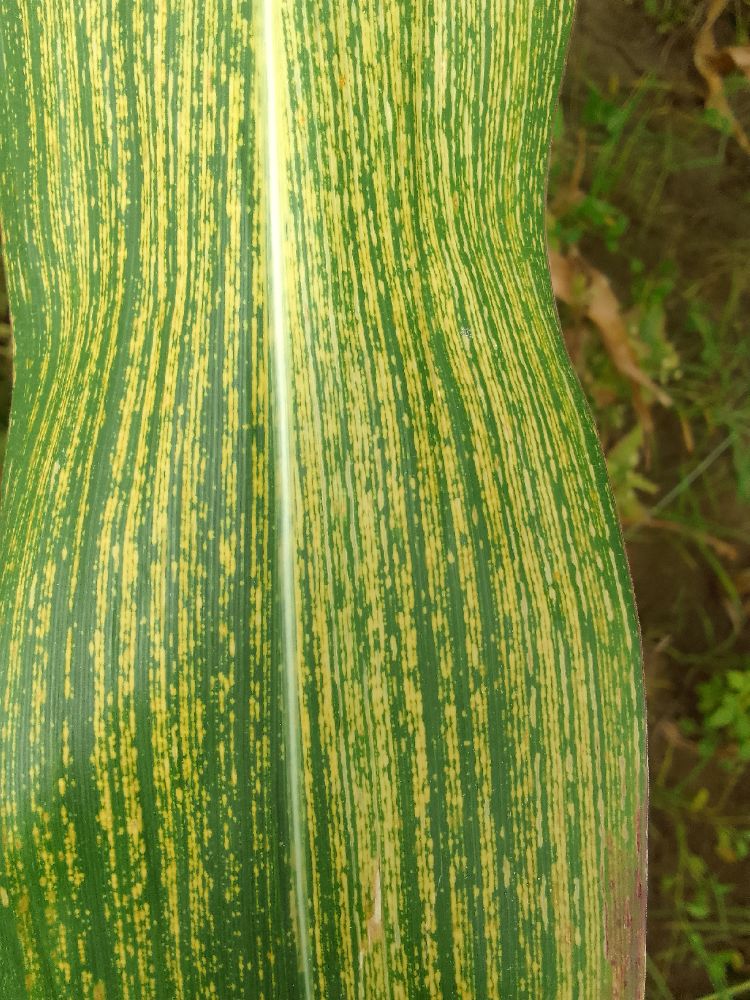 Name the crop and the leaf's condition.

maize, maize streak virus
